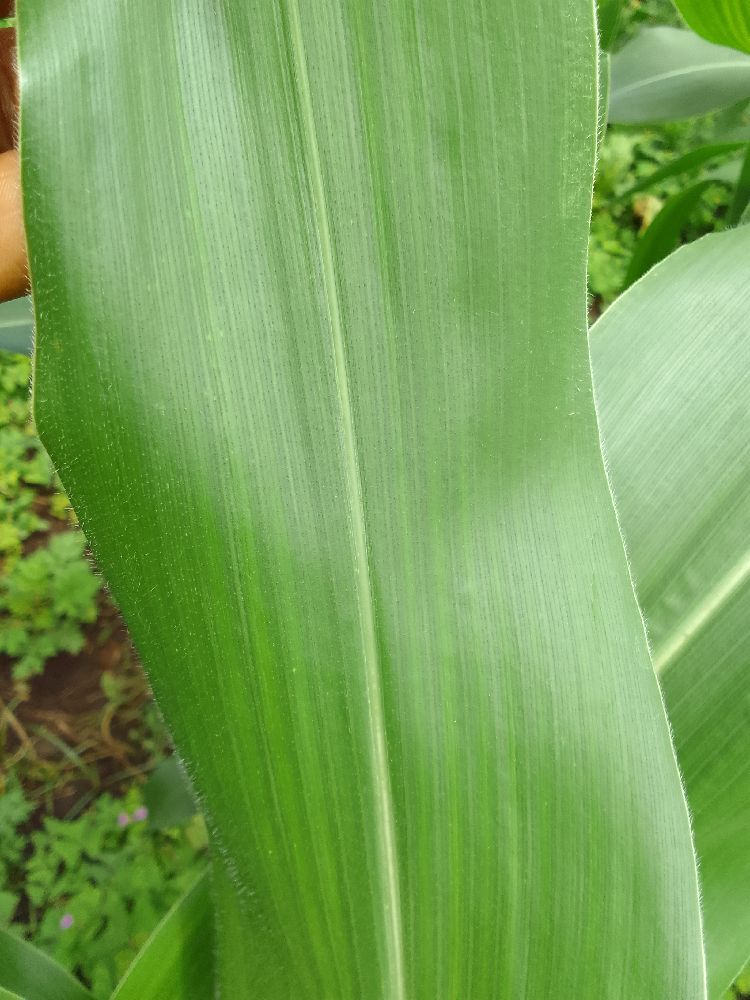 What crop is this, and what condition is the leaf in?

maize, healthy
